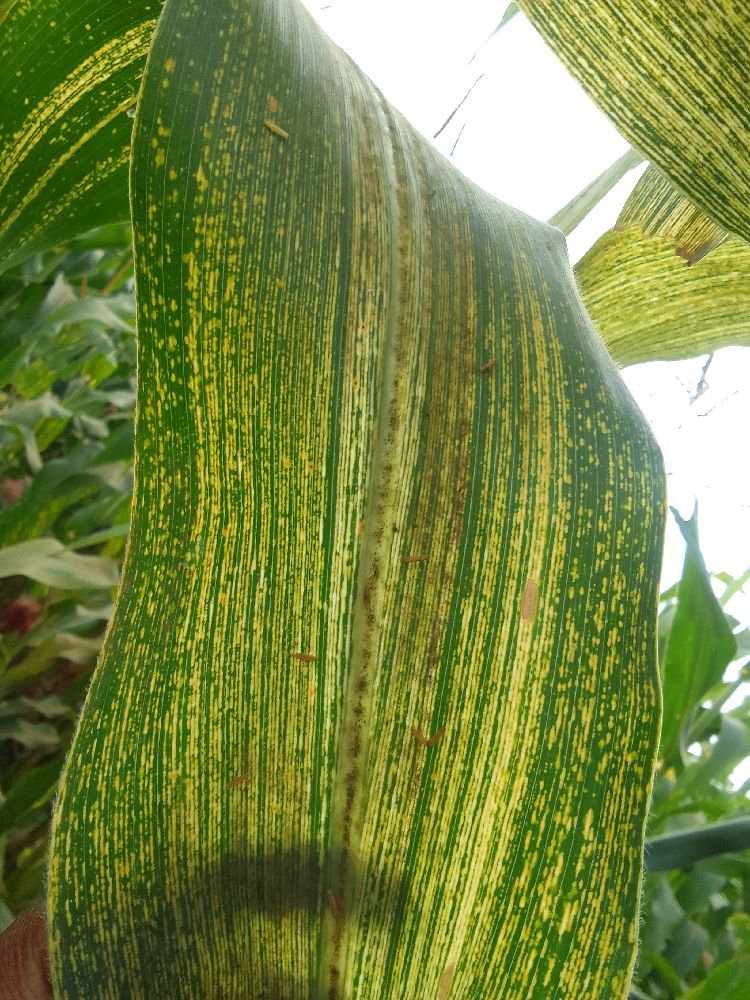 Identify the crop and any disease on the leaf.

maize, maize streak virus
